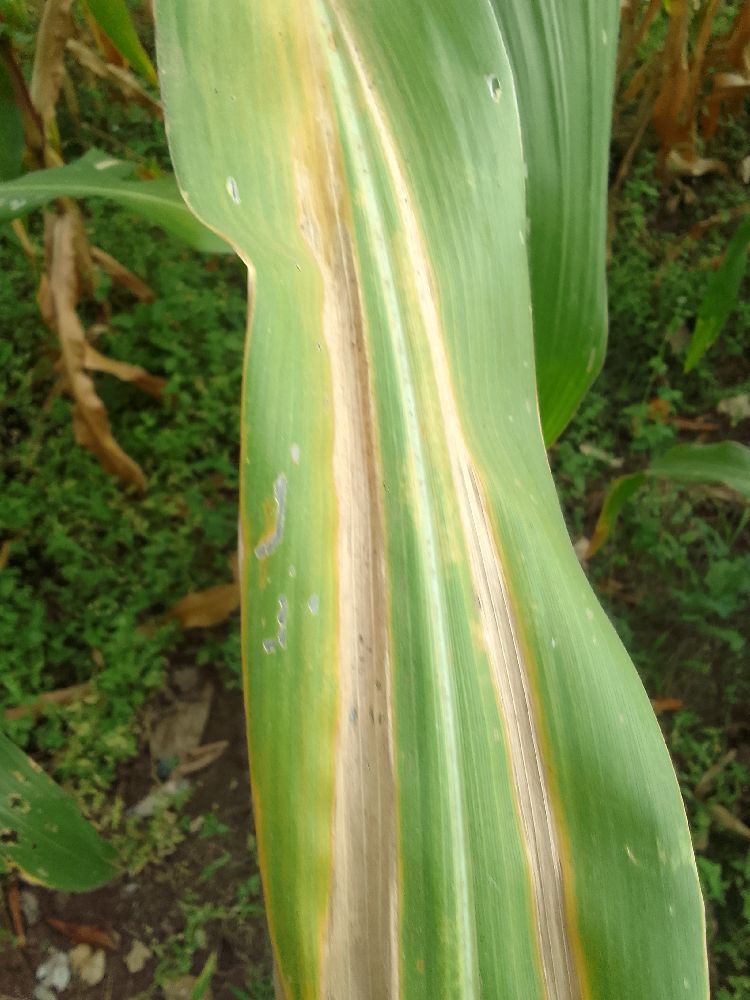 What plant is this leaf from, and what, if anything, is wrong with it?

maize, maize lethal necrosis
